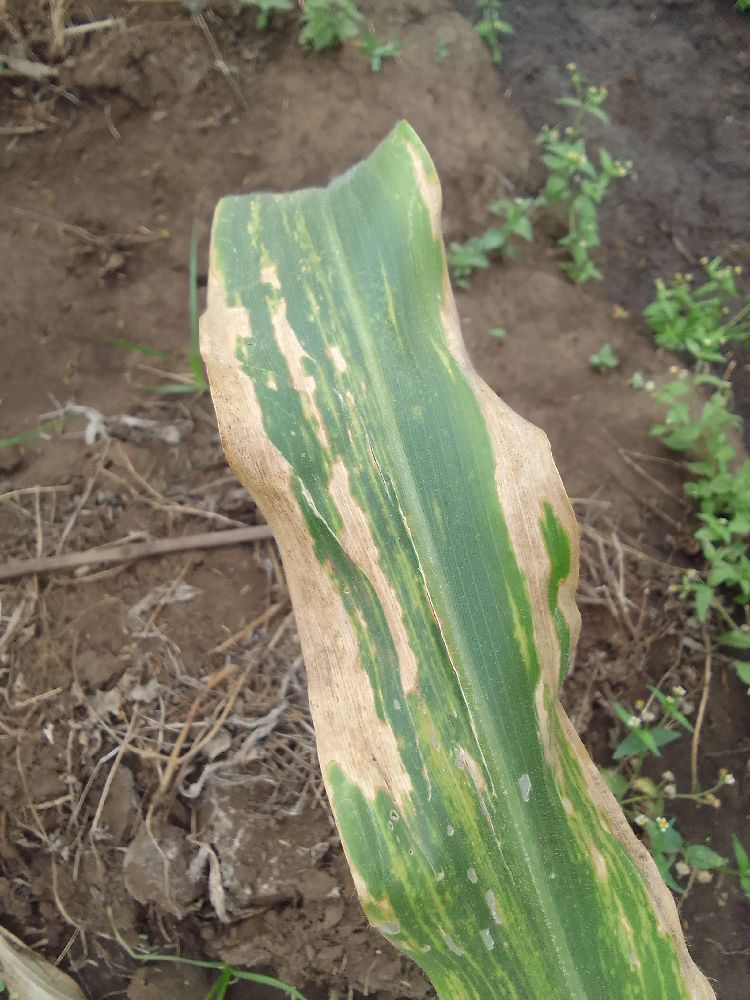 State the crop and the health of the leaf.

maize, maize lethal necrosis
